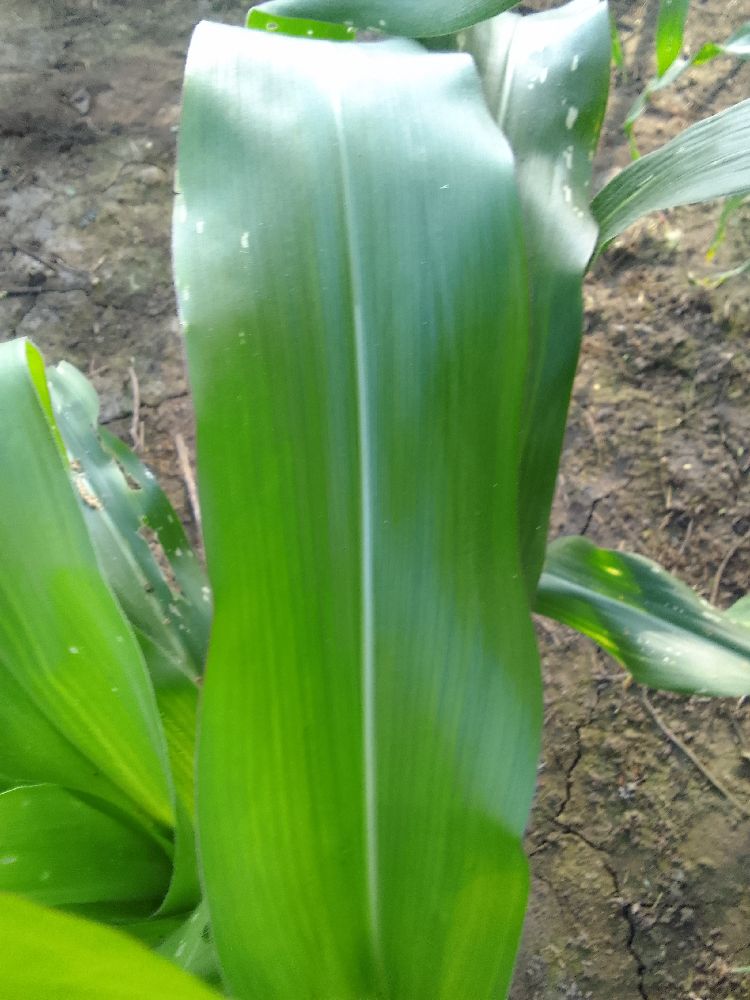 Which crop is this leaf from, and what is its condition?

maize, healthy
